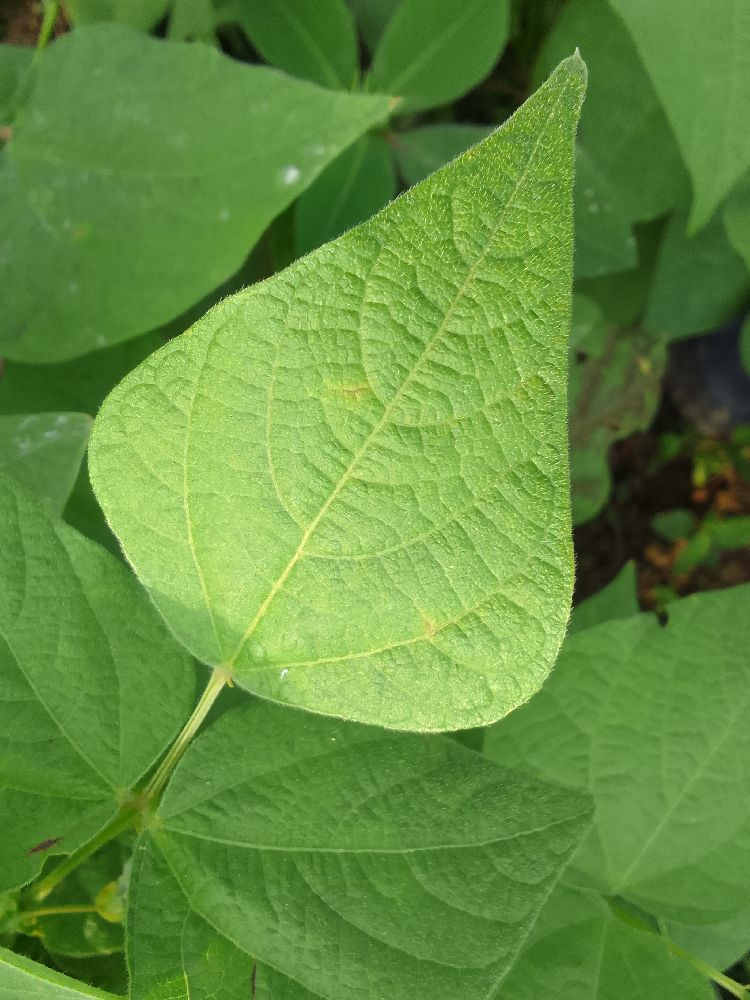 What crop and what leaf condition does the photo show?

common bean, healthy
